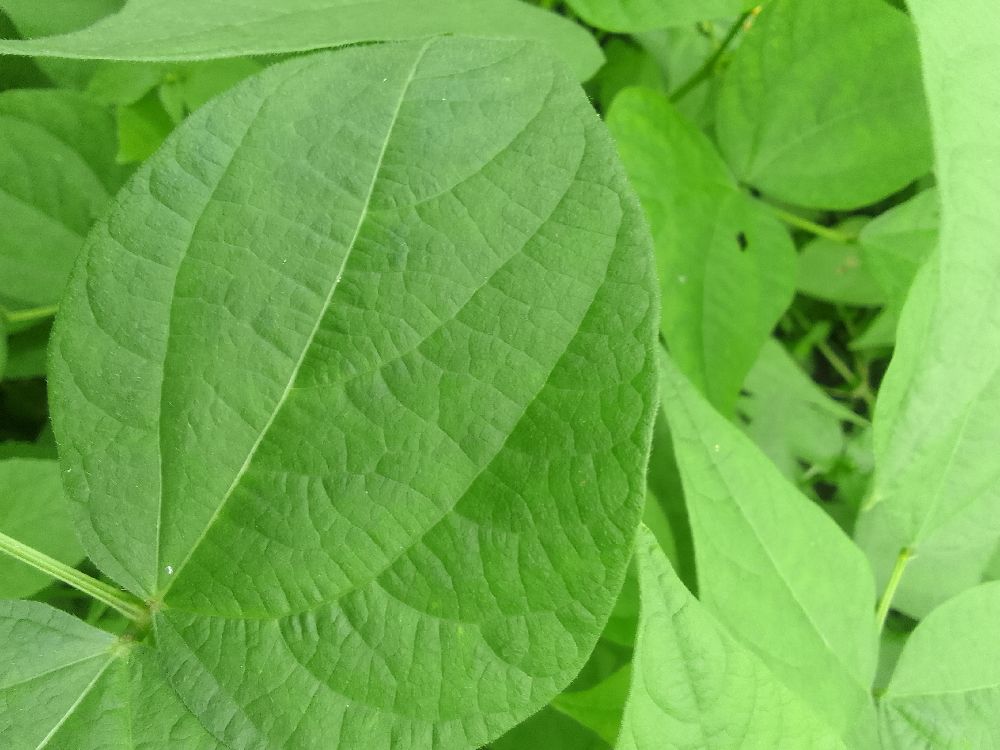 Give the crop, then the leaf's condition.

common bean, healthy
